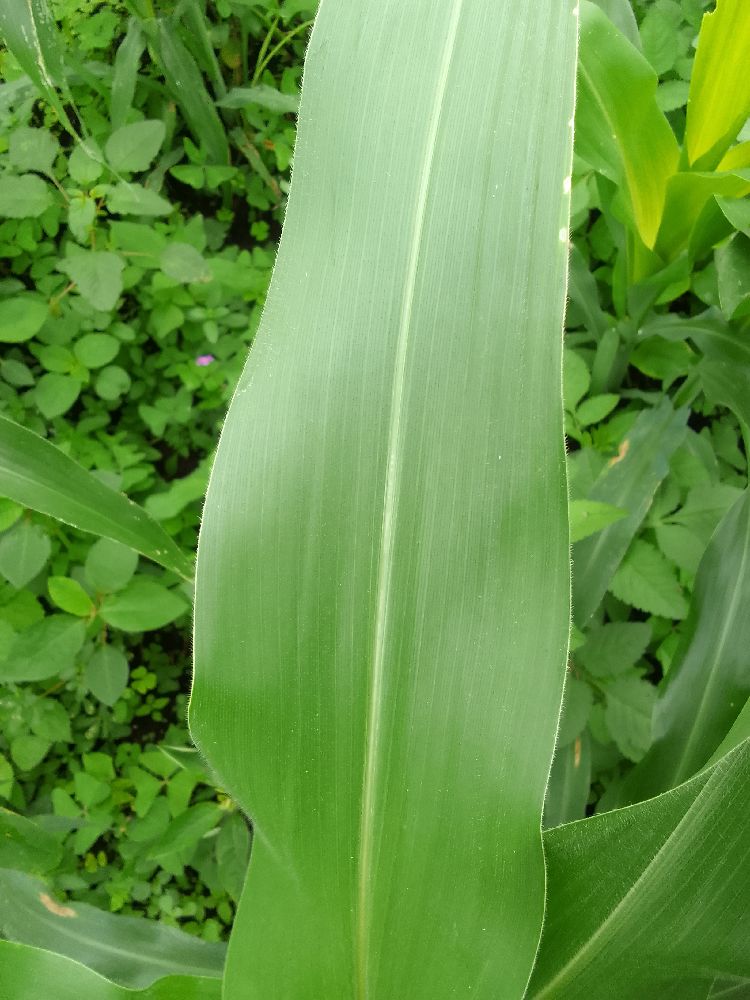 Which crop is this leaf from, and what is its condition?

maize, healthy
